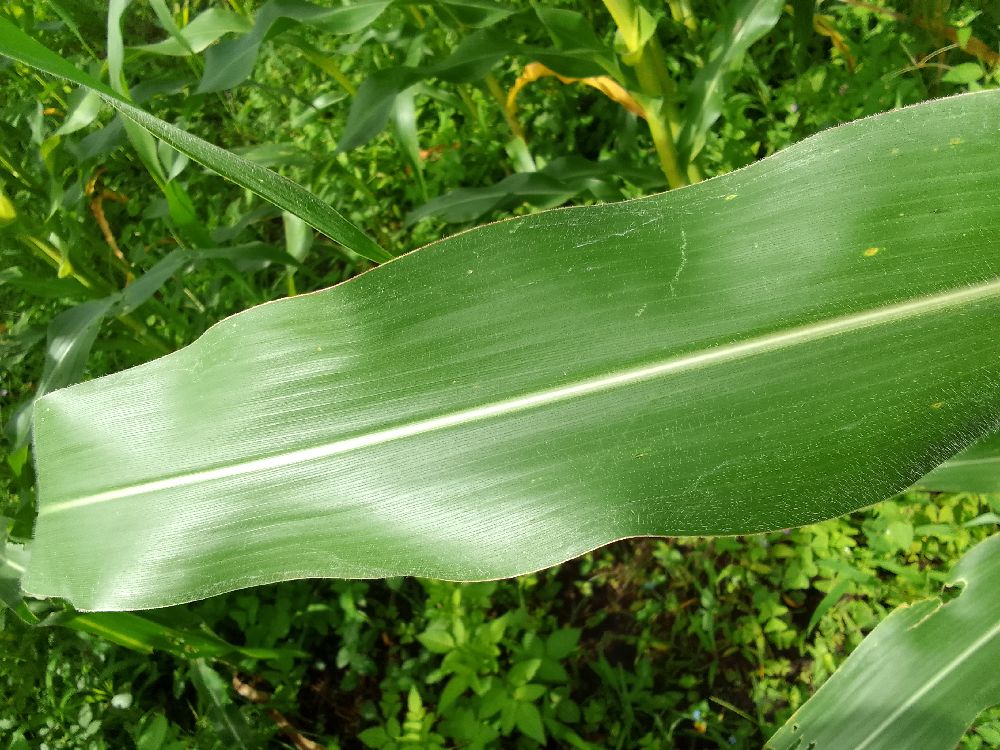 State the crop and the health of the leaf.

maize, healthy
